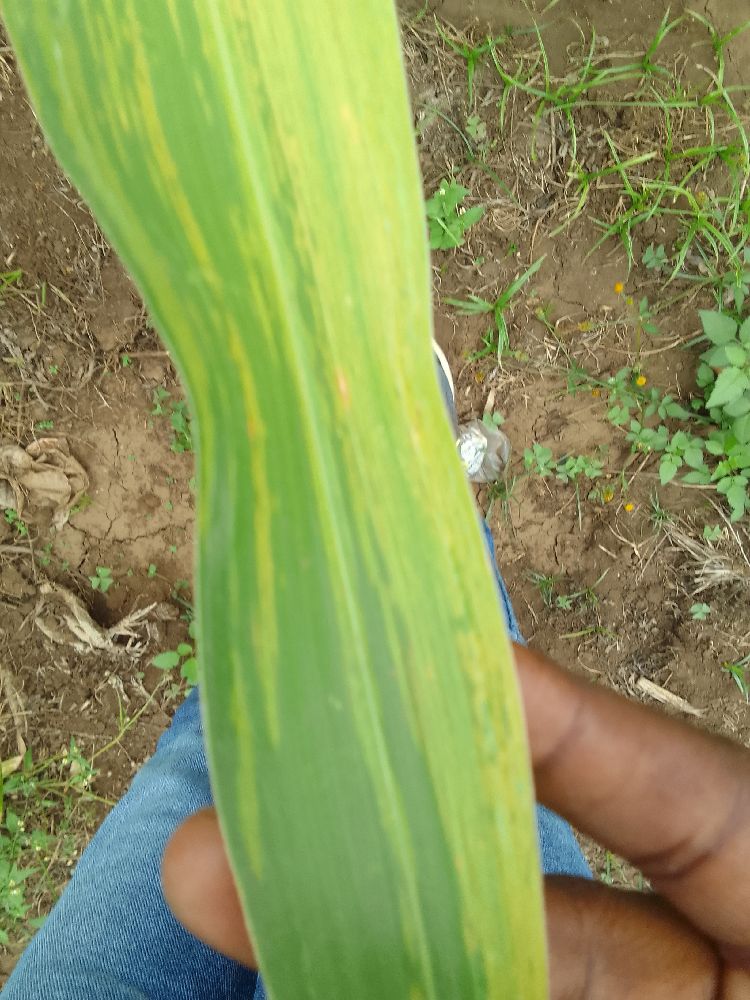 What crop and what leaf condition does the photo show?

maize, maize lethal necrosis
